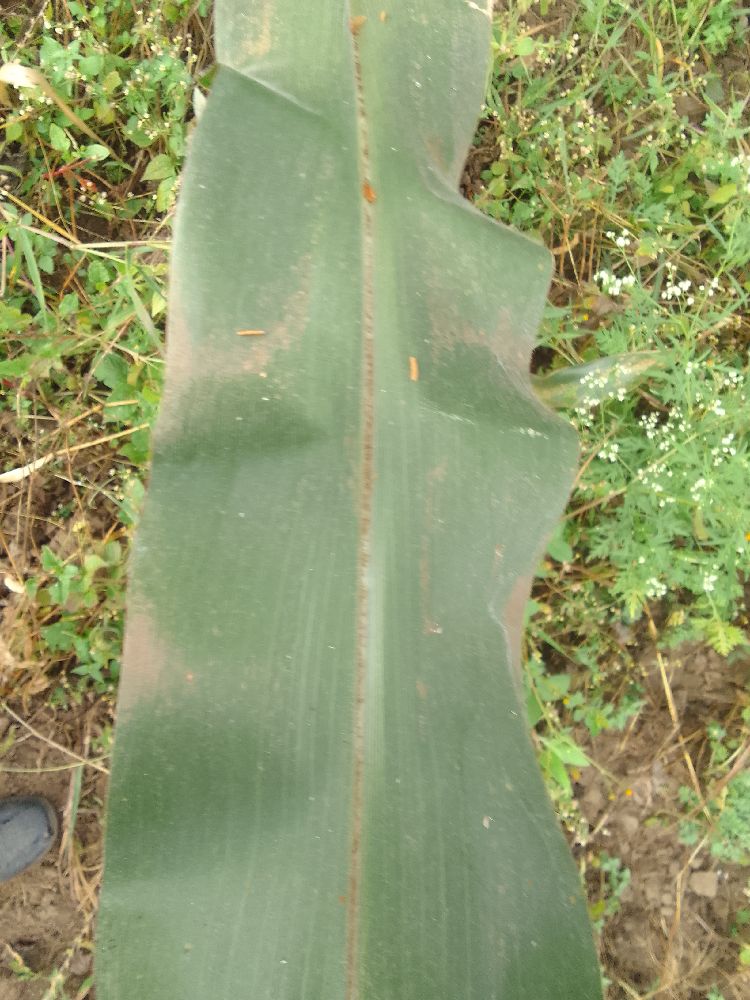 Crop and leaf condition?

maize, maize streak virus
